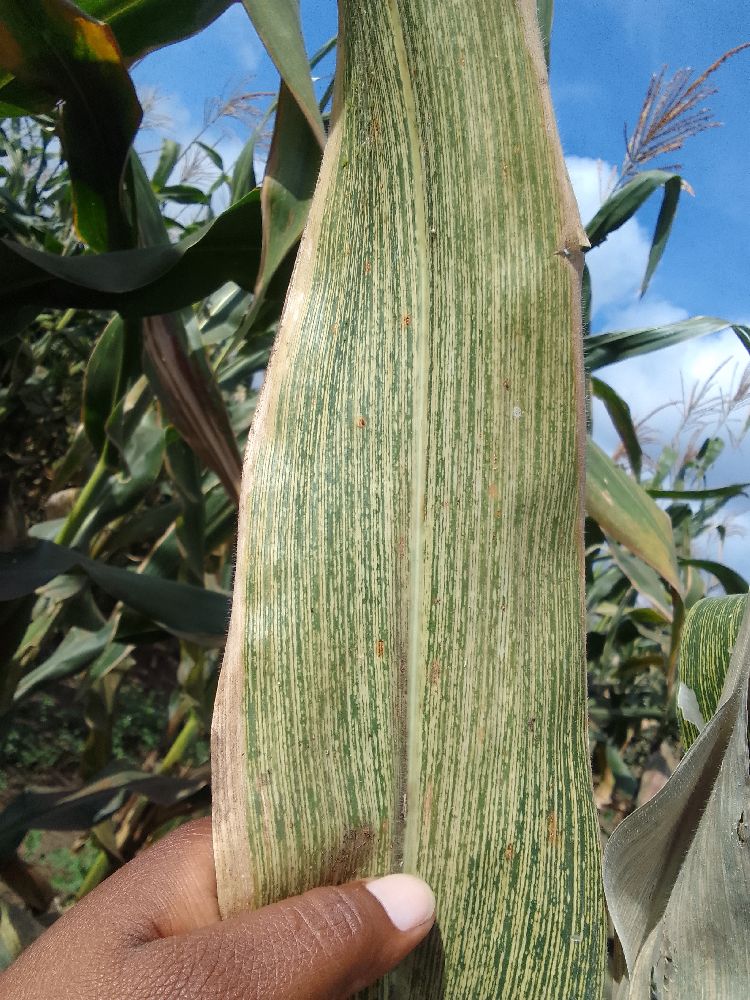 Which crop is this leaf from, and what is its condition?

maize, maize streak virus
